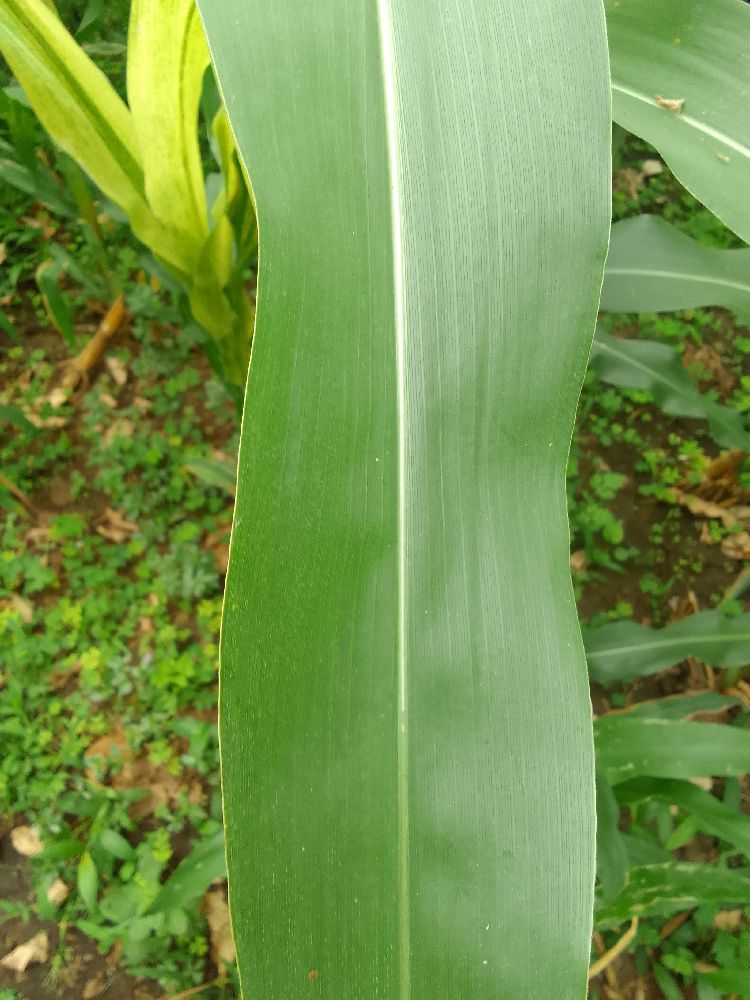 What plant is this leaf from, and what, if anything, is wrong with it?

maize, healthy
